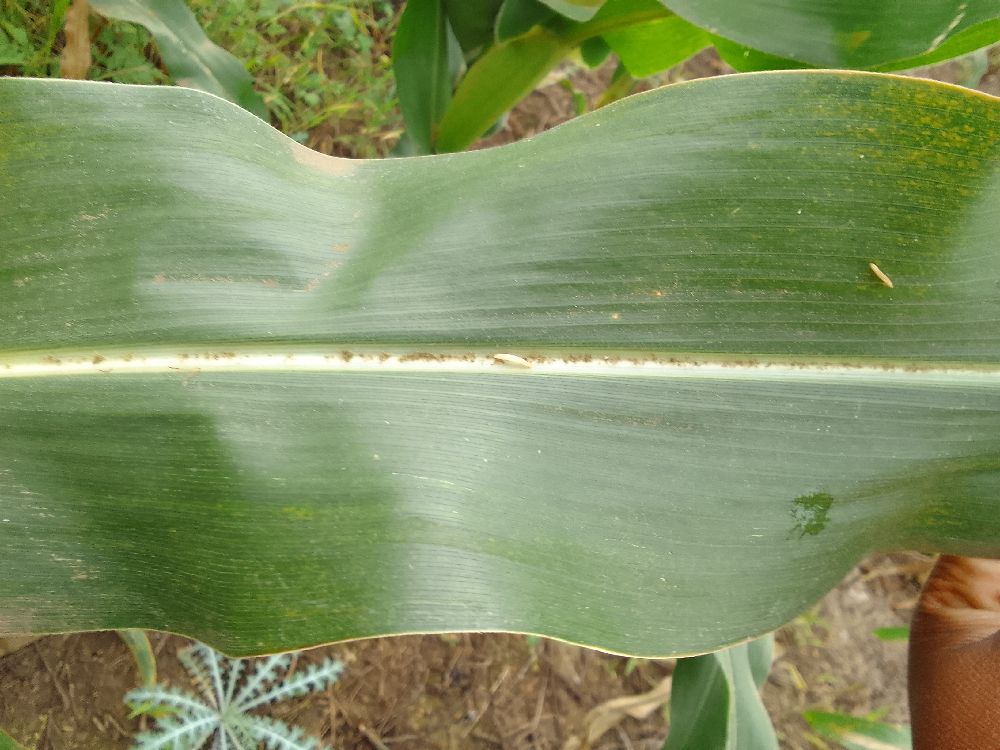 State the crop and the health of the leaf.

maize, healthy
